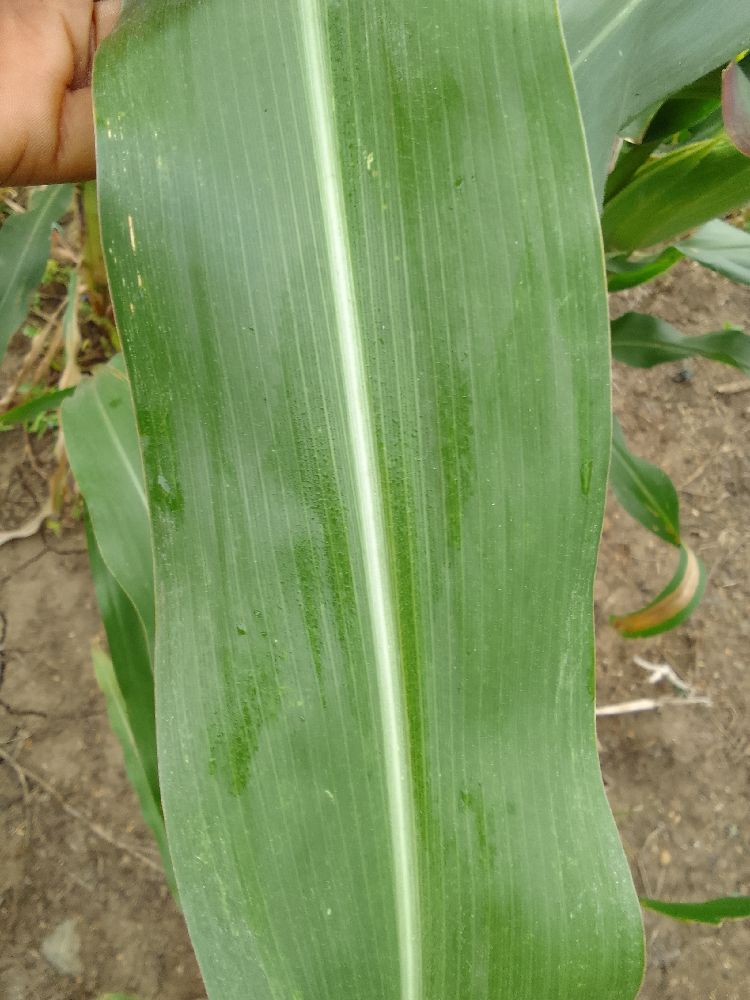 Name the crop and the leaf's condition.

maize, healthy
